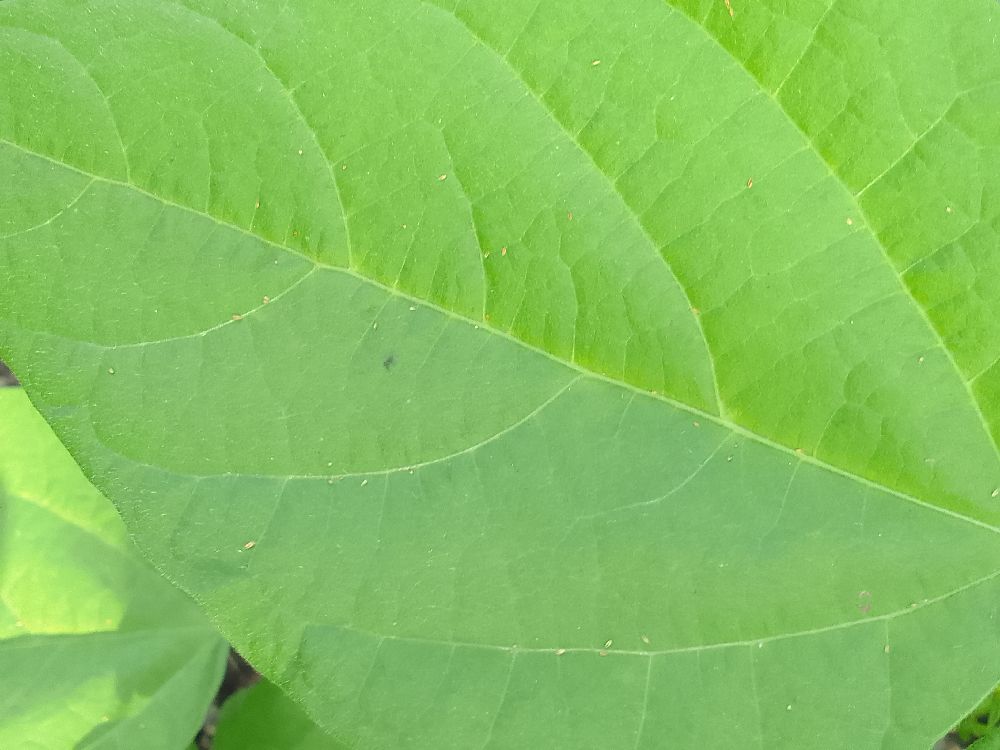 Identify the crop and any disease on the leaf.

common bean, healthy
